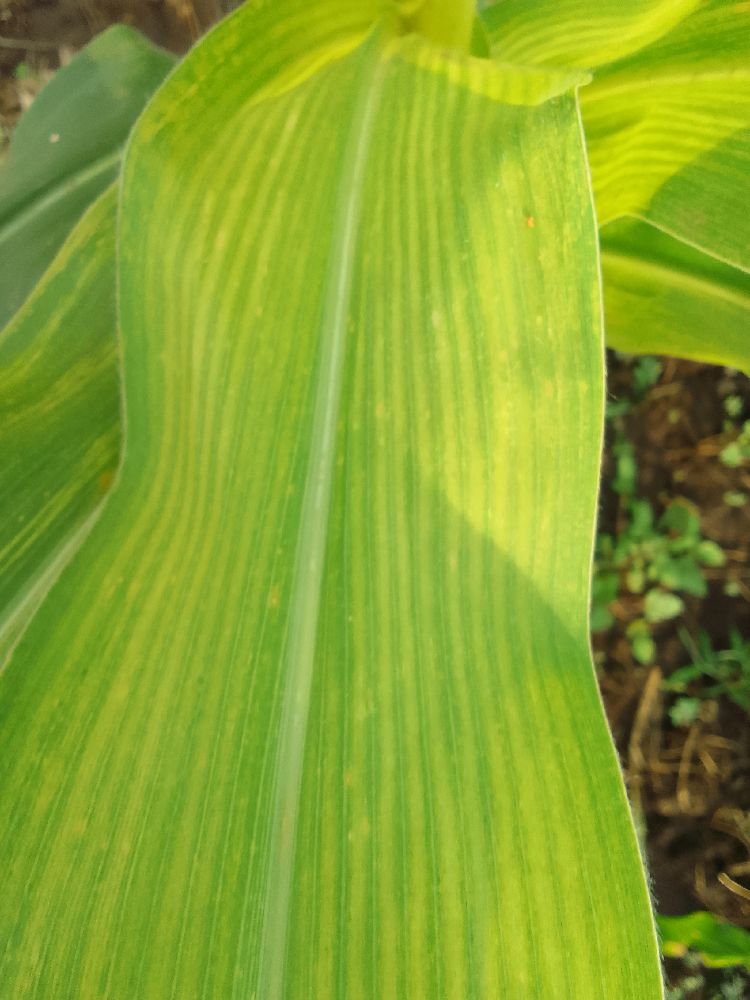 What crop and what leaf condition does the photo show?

maize, maize lethal necrosis
